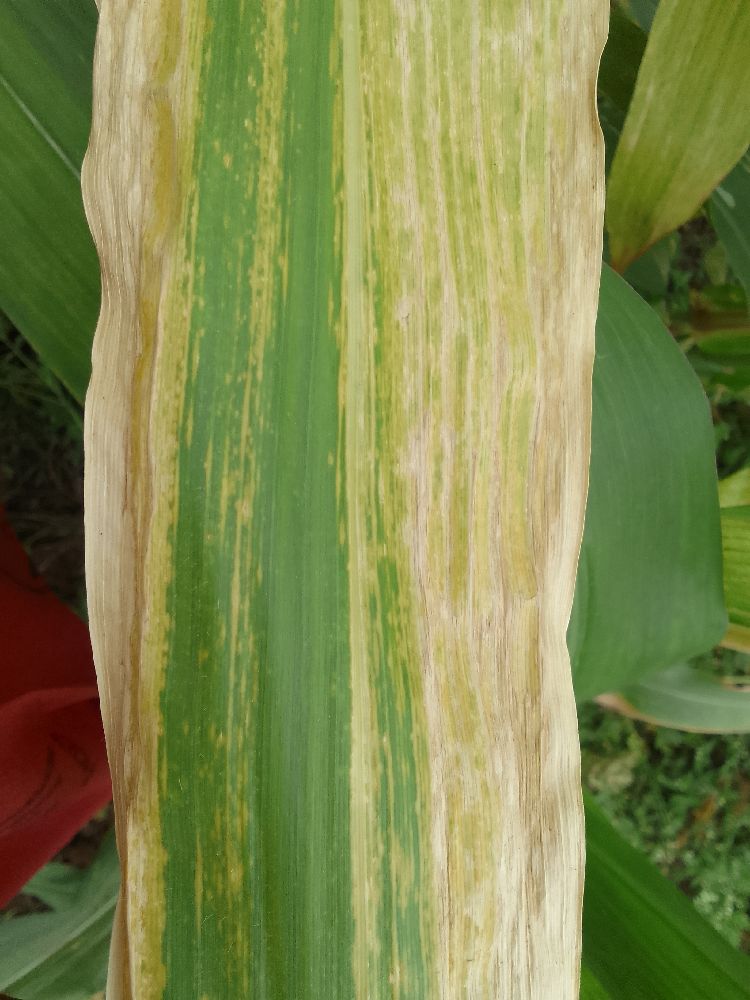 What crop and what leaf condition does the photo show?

maize, maize lethal necrosis
